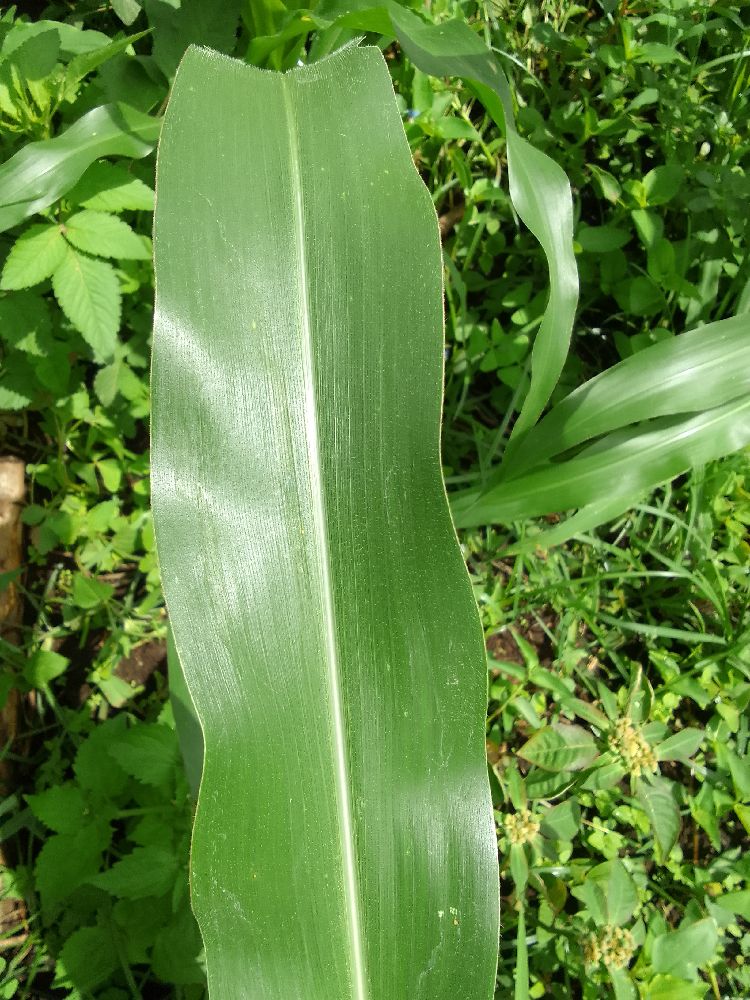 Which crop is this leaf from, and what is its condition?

maize, healthy
